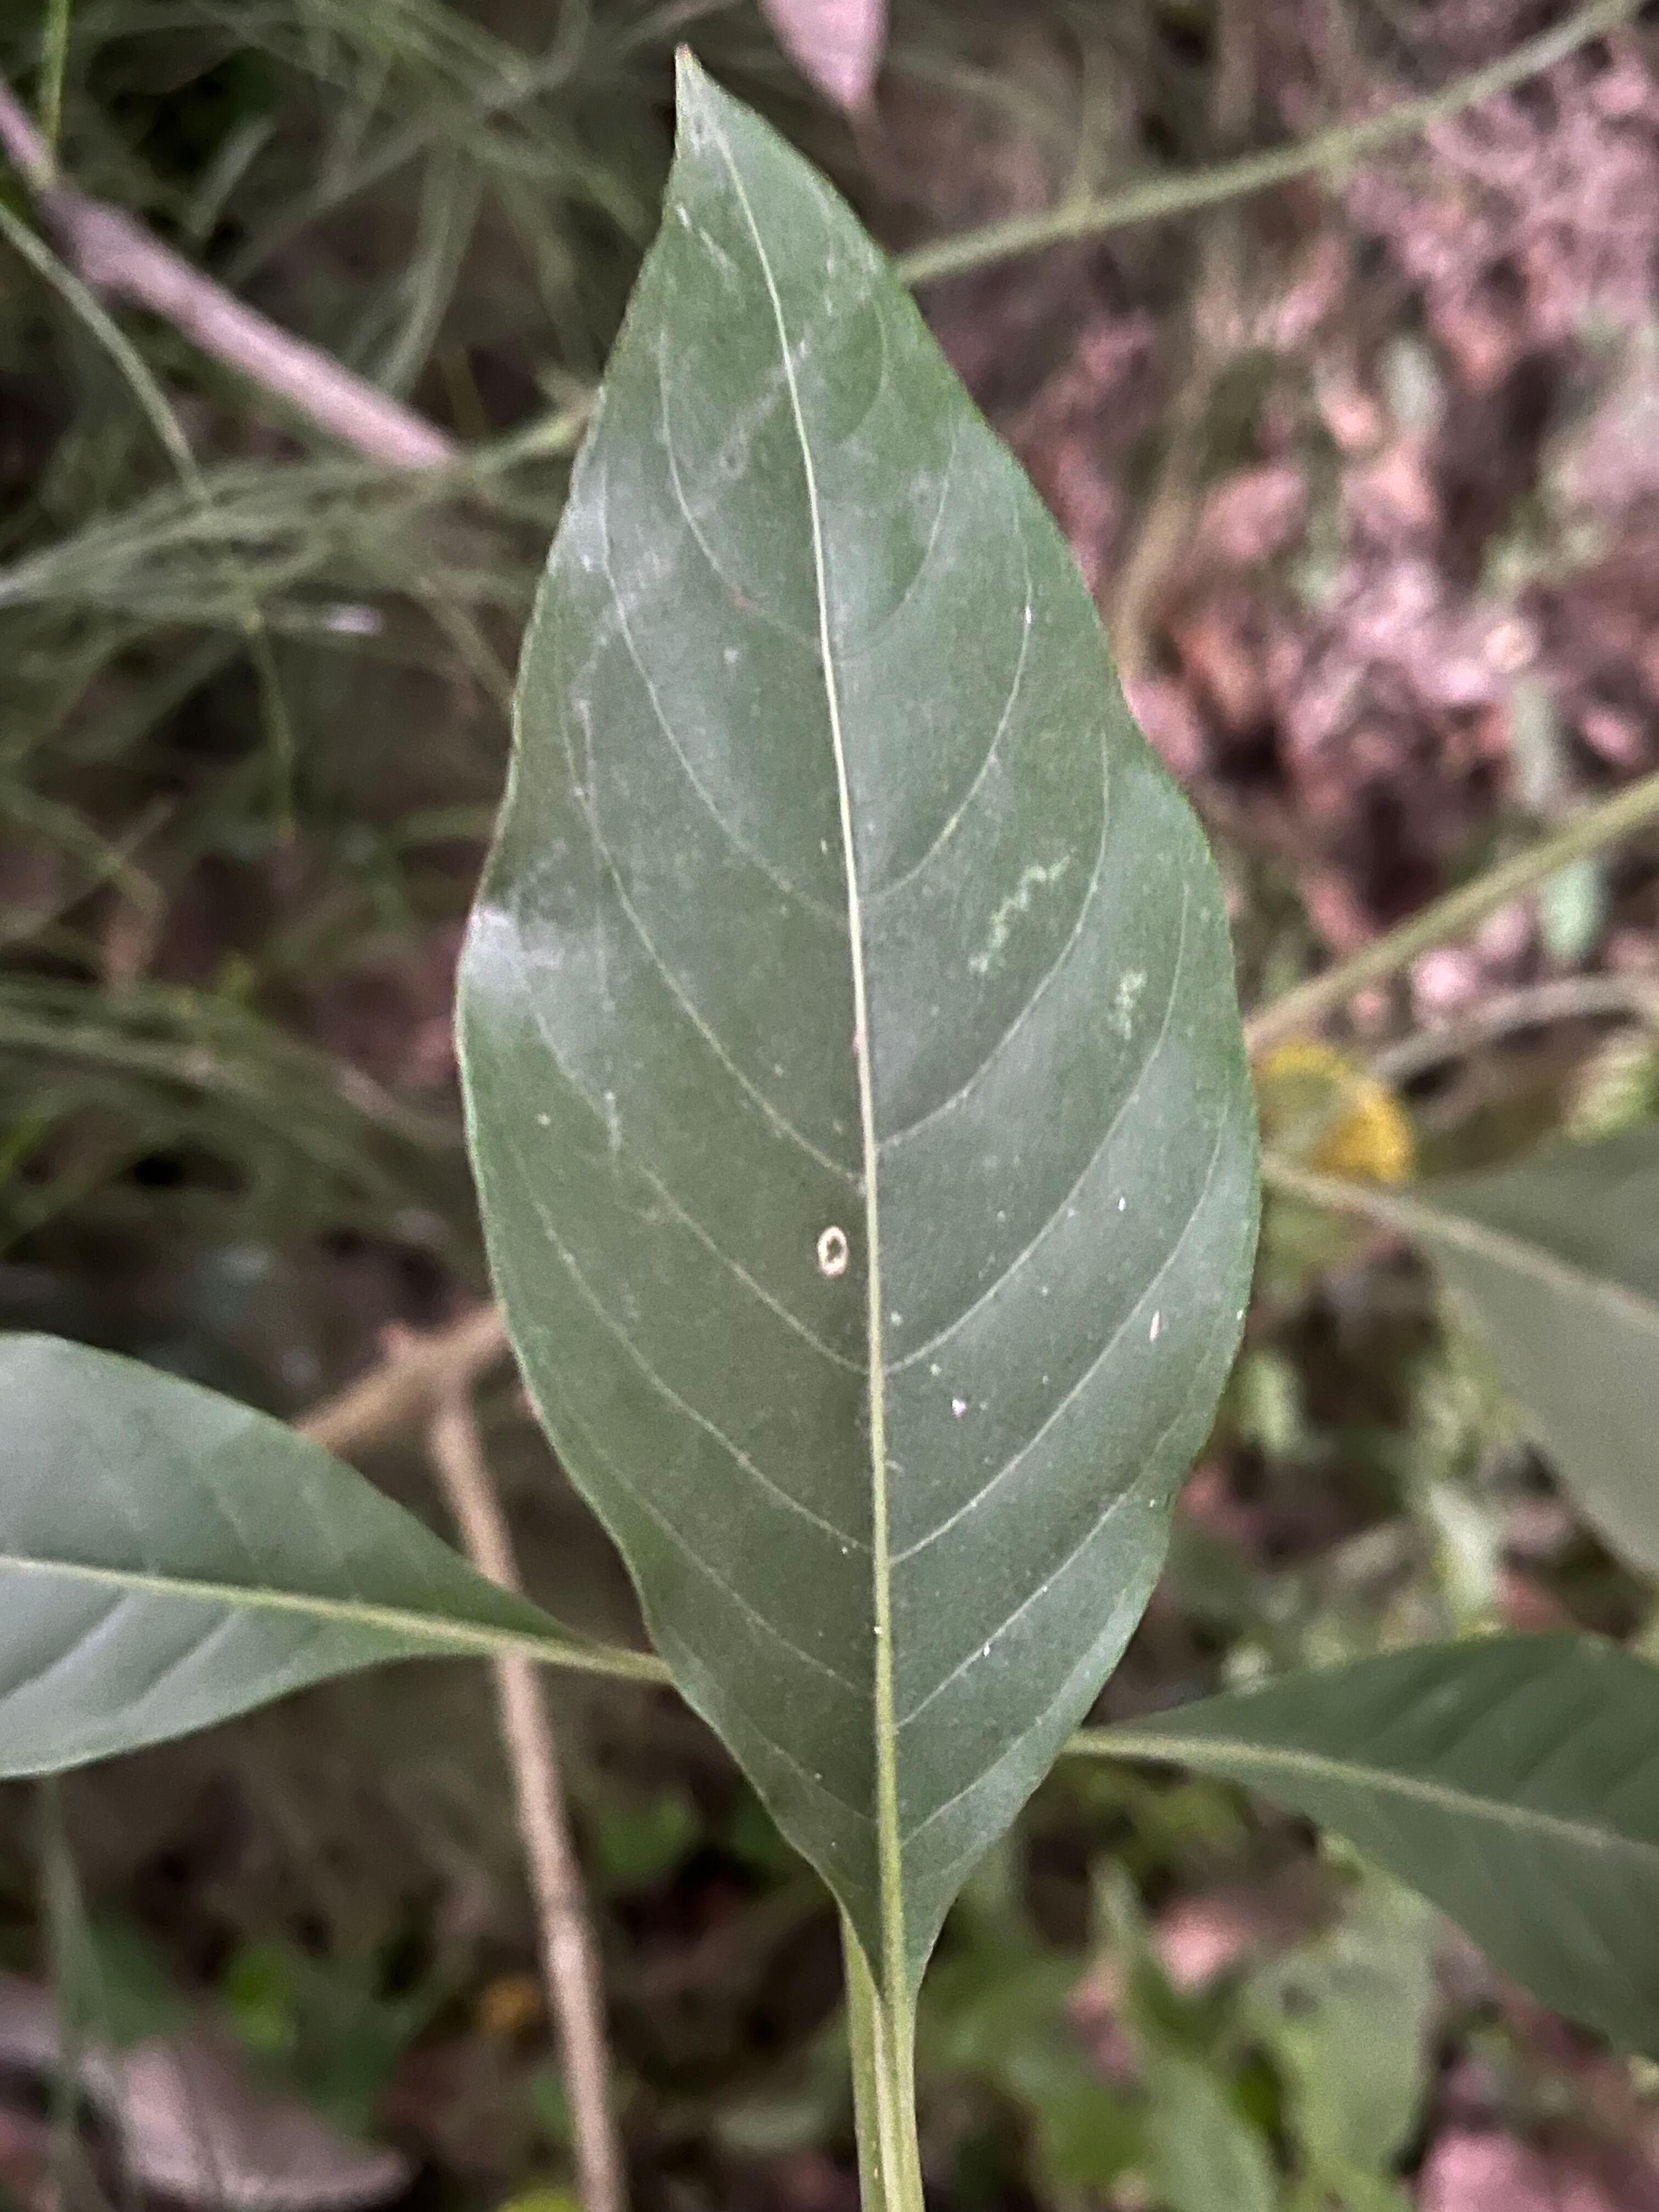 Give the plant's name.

vasaka
